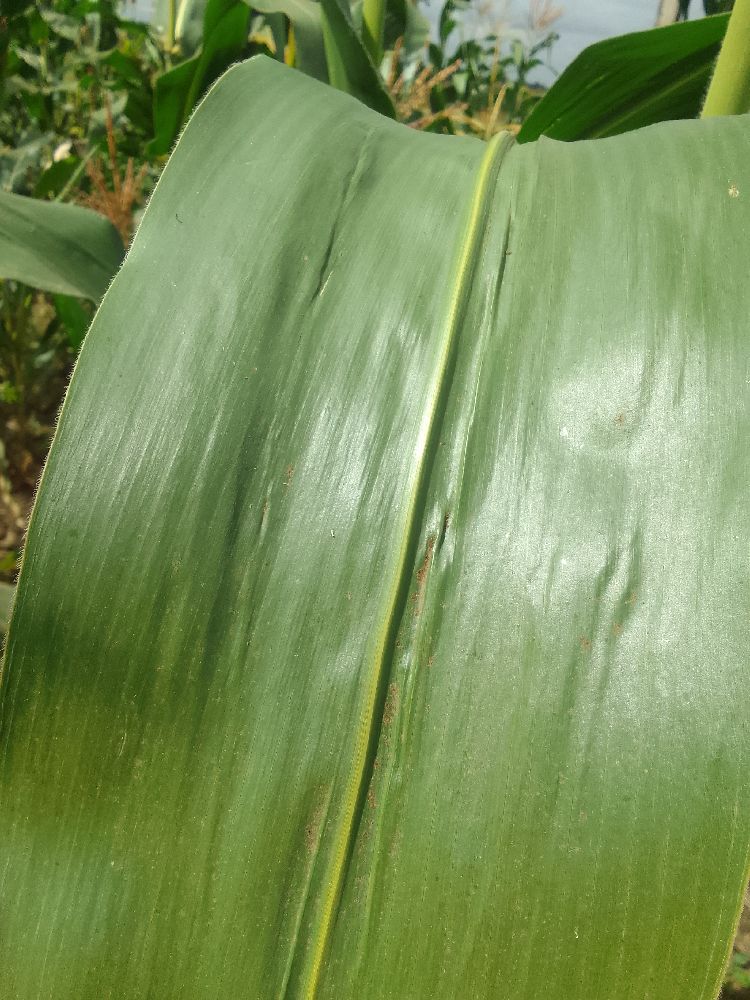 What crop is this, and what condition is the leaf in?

maize, healthy
